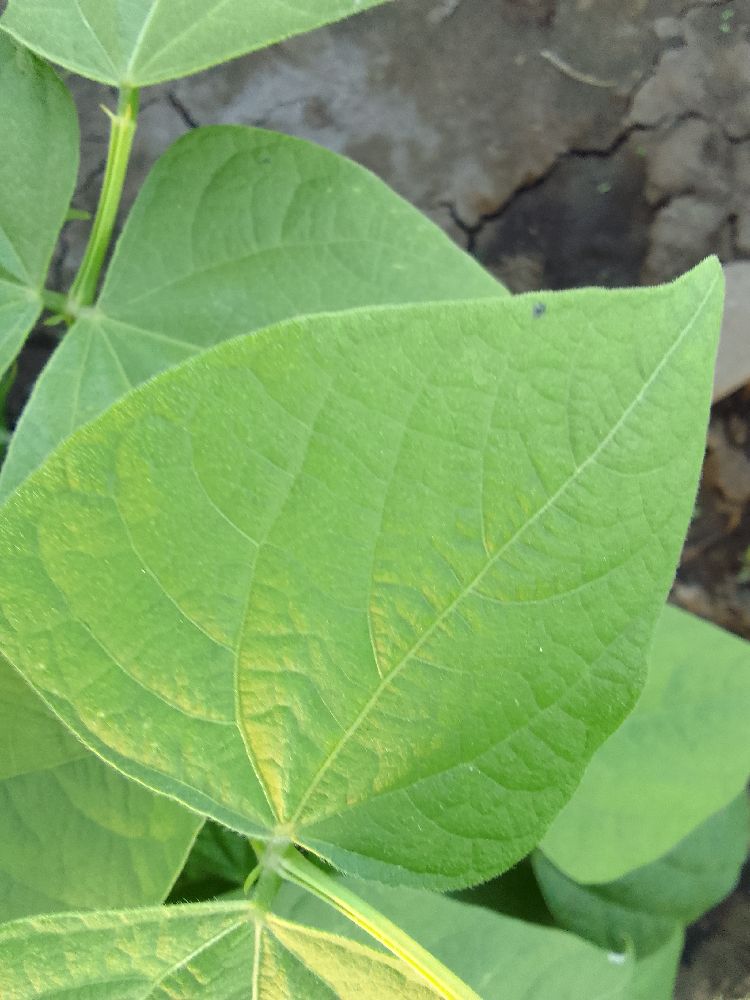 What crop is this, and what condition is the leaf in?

common bean, healthy
